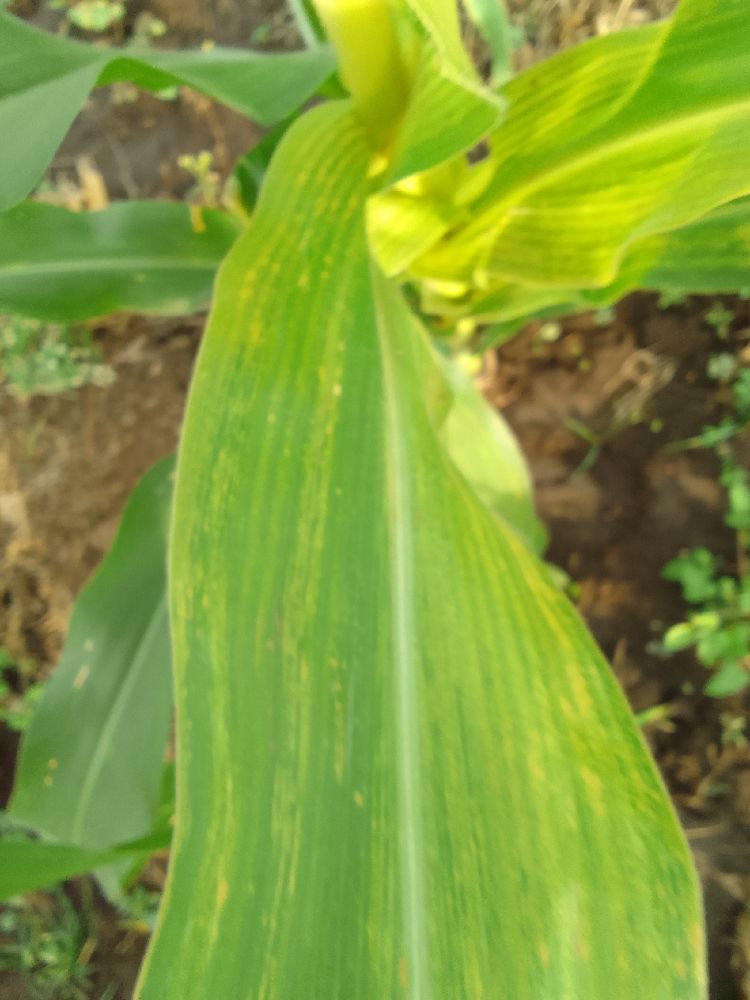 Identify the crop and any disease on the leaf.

maize, maize lethal necrosis
